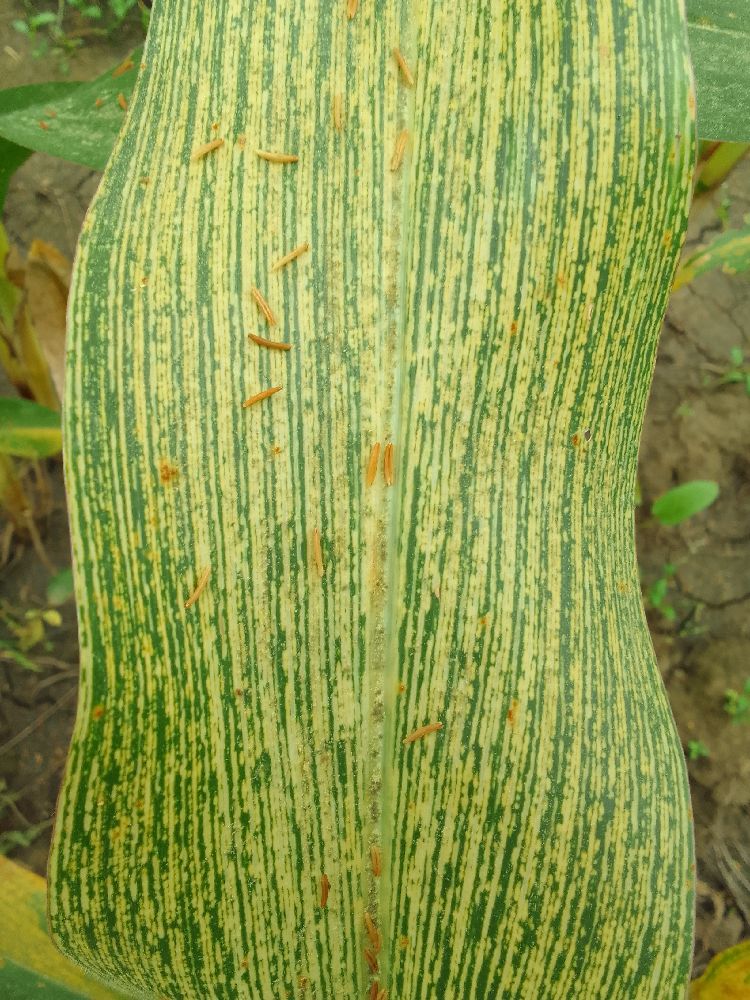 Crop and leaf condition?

maize, maize streak virus
